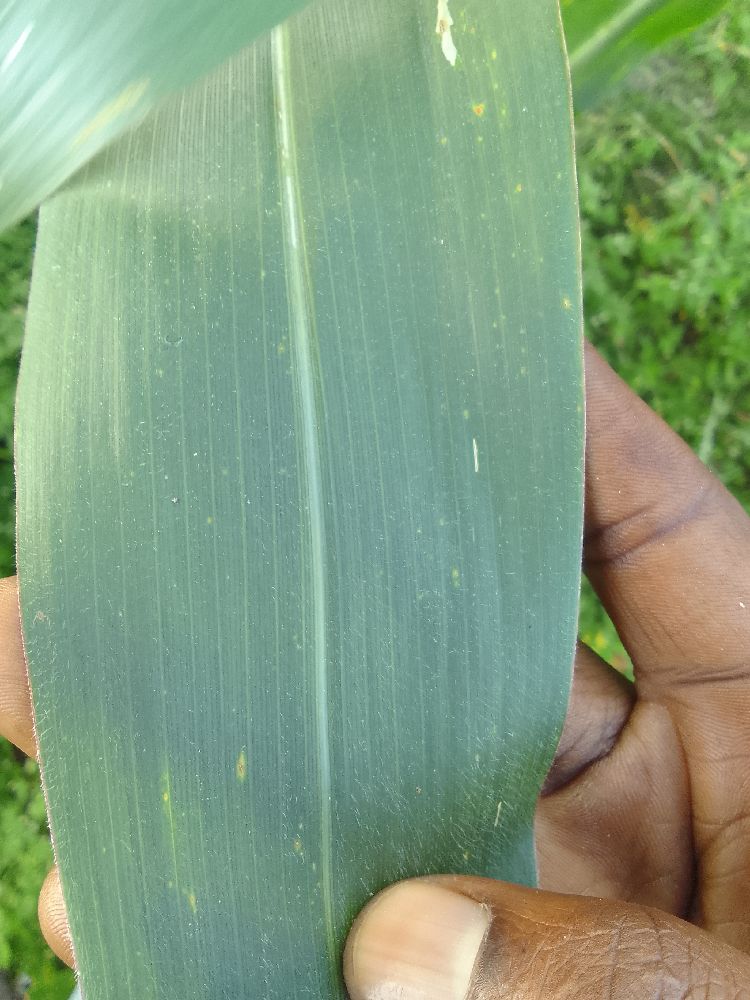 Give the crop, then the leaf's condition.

maize, healthy
